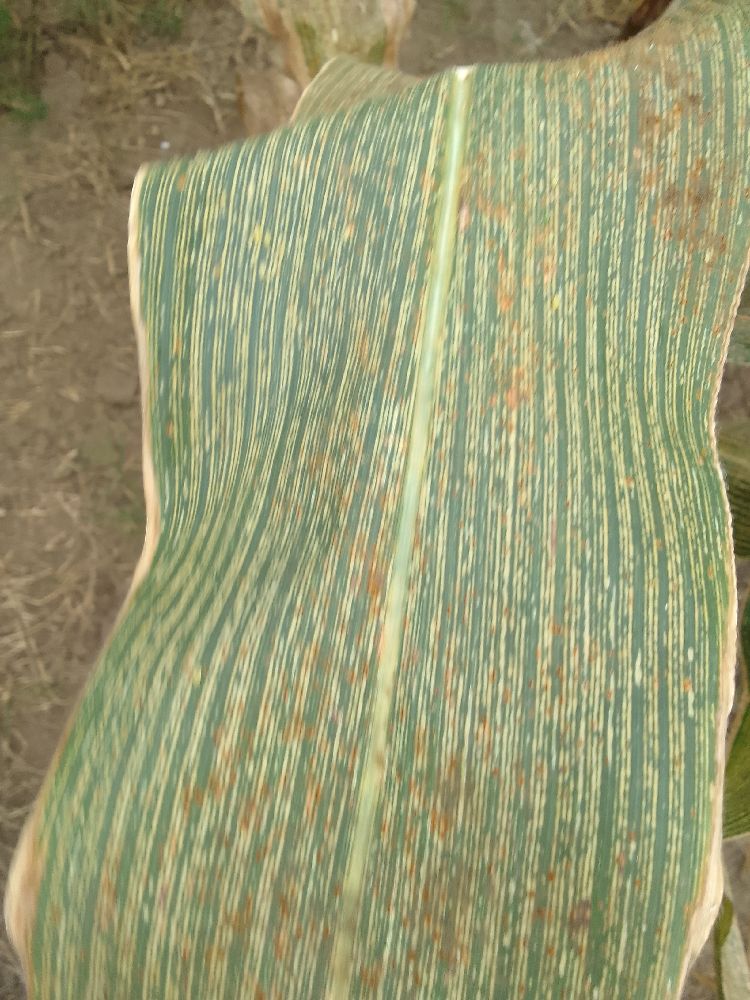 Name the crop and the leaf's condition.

maize, maize streak virus
